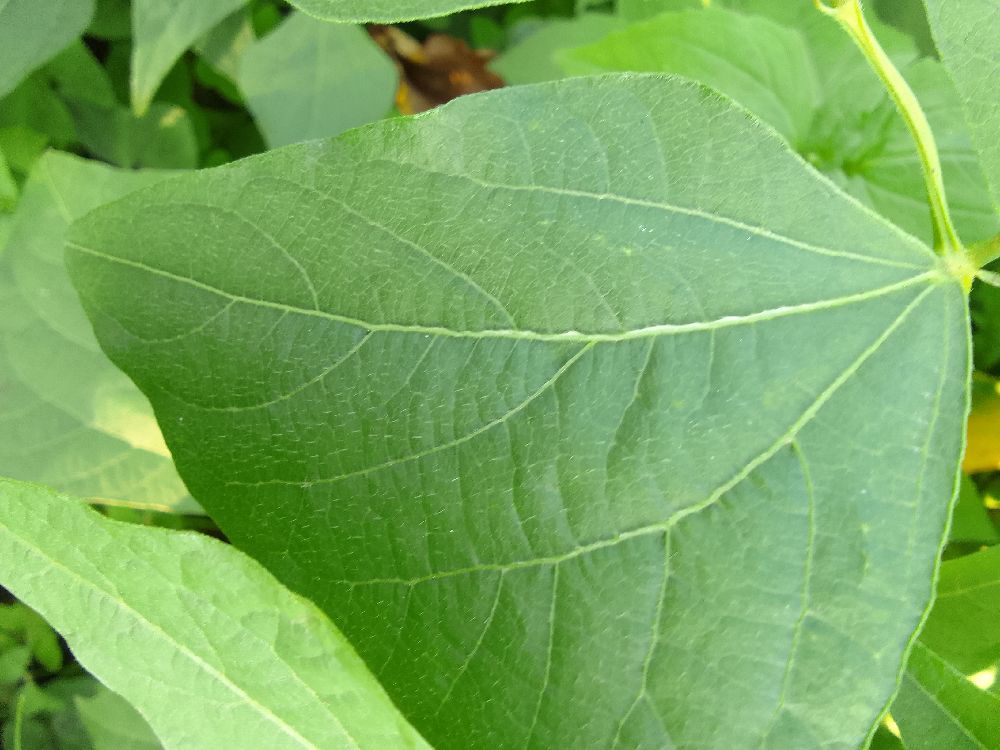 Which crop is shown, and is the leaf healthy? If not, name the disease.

common bean, healthy
